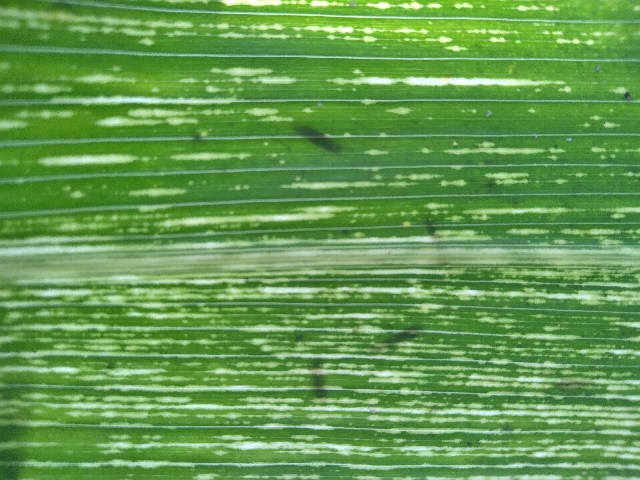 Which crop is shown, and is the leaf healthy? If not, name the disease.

maize, maize streak virus
